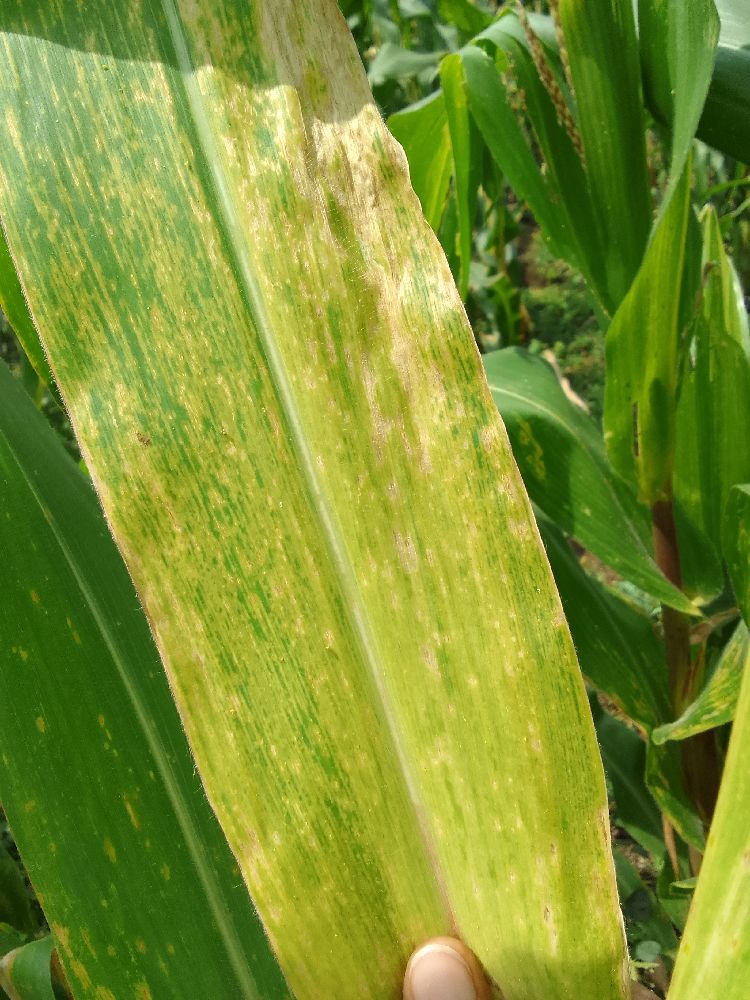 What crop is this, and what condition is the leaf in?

maize, maize lethal necrosis
